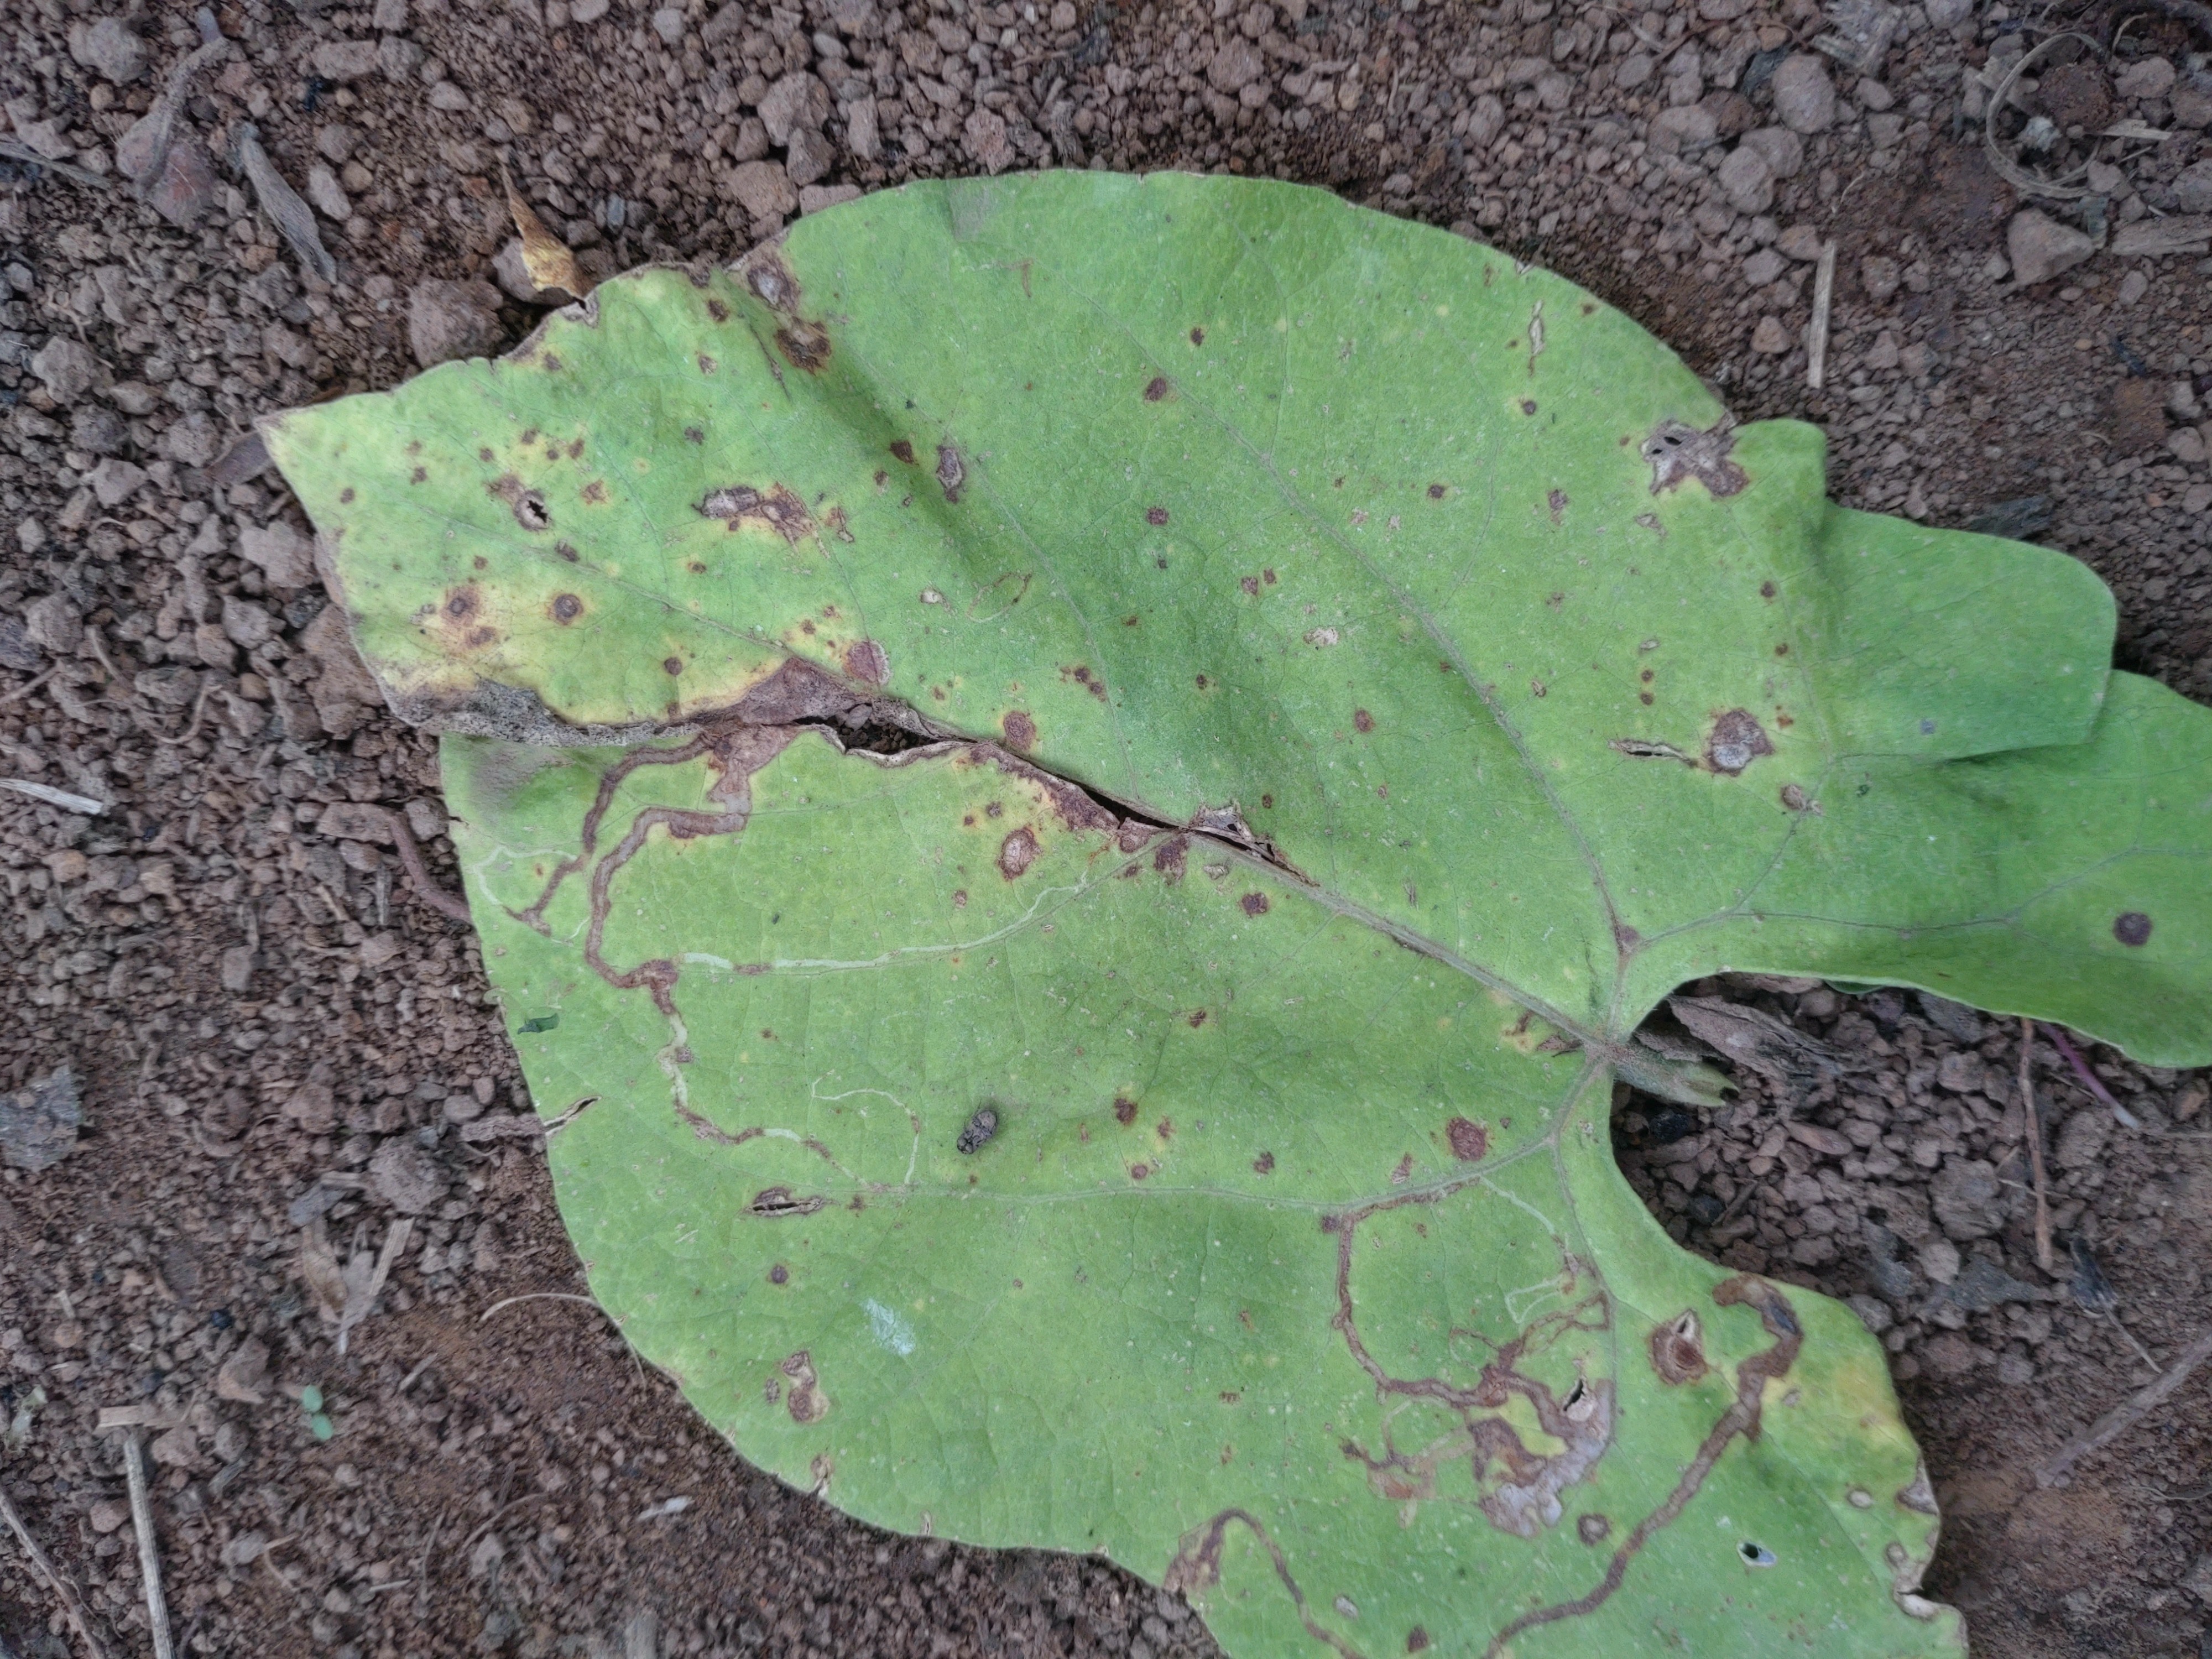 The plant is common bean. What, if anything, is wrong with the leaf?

anthracnose
